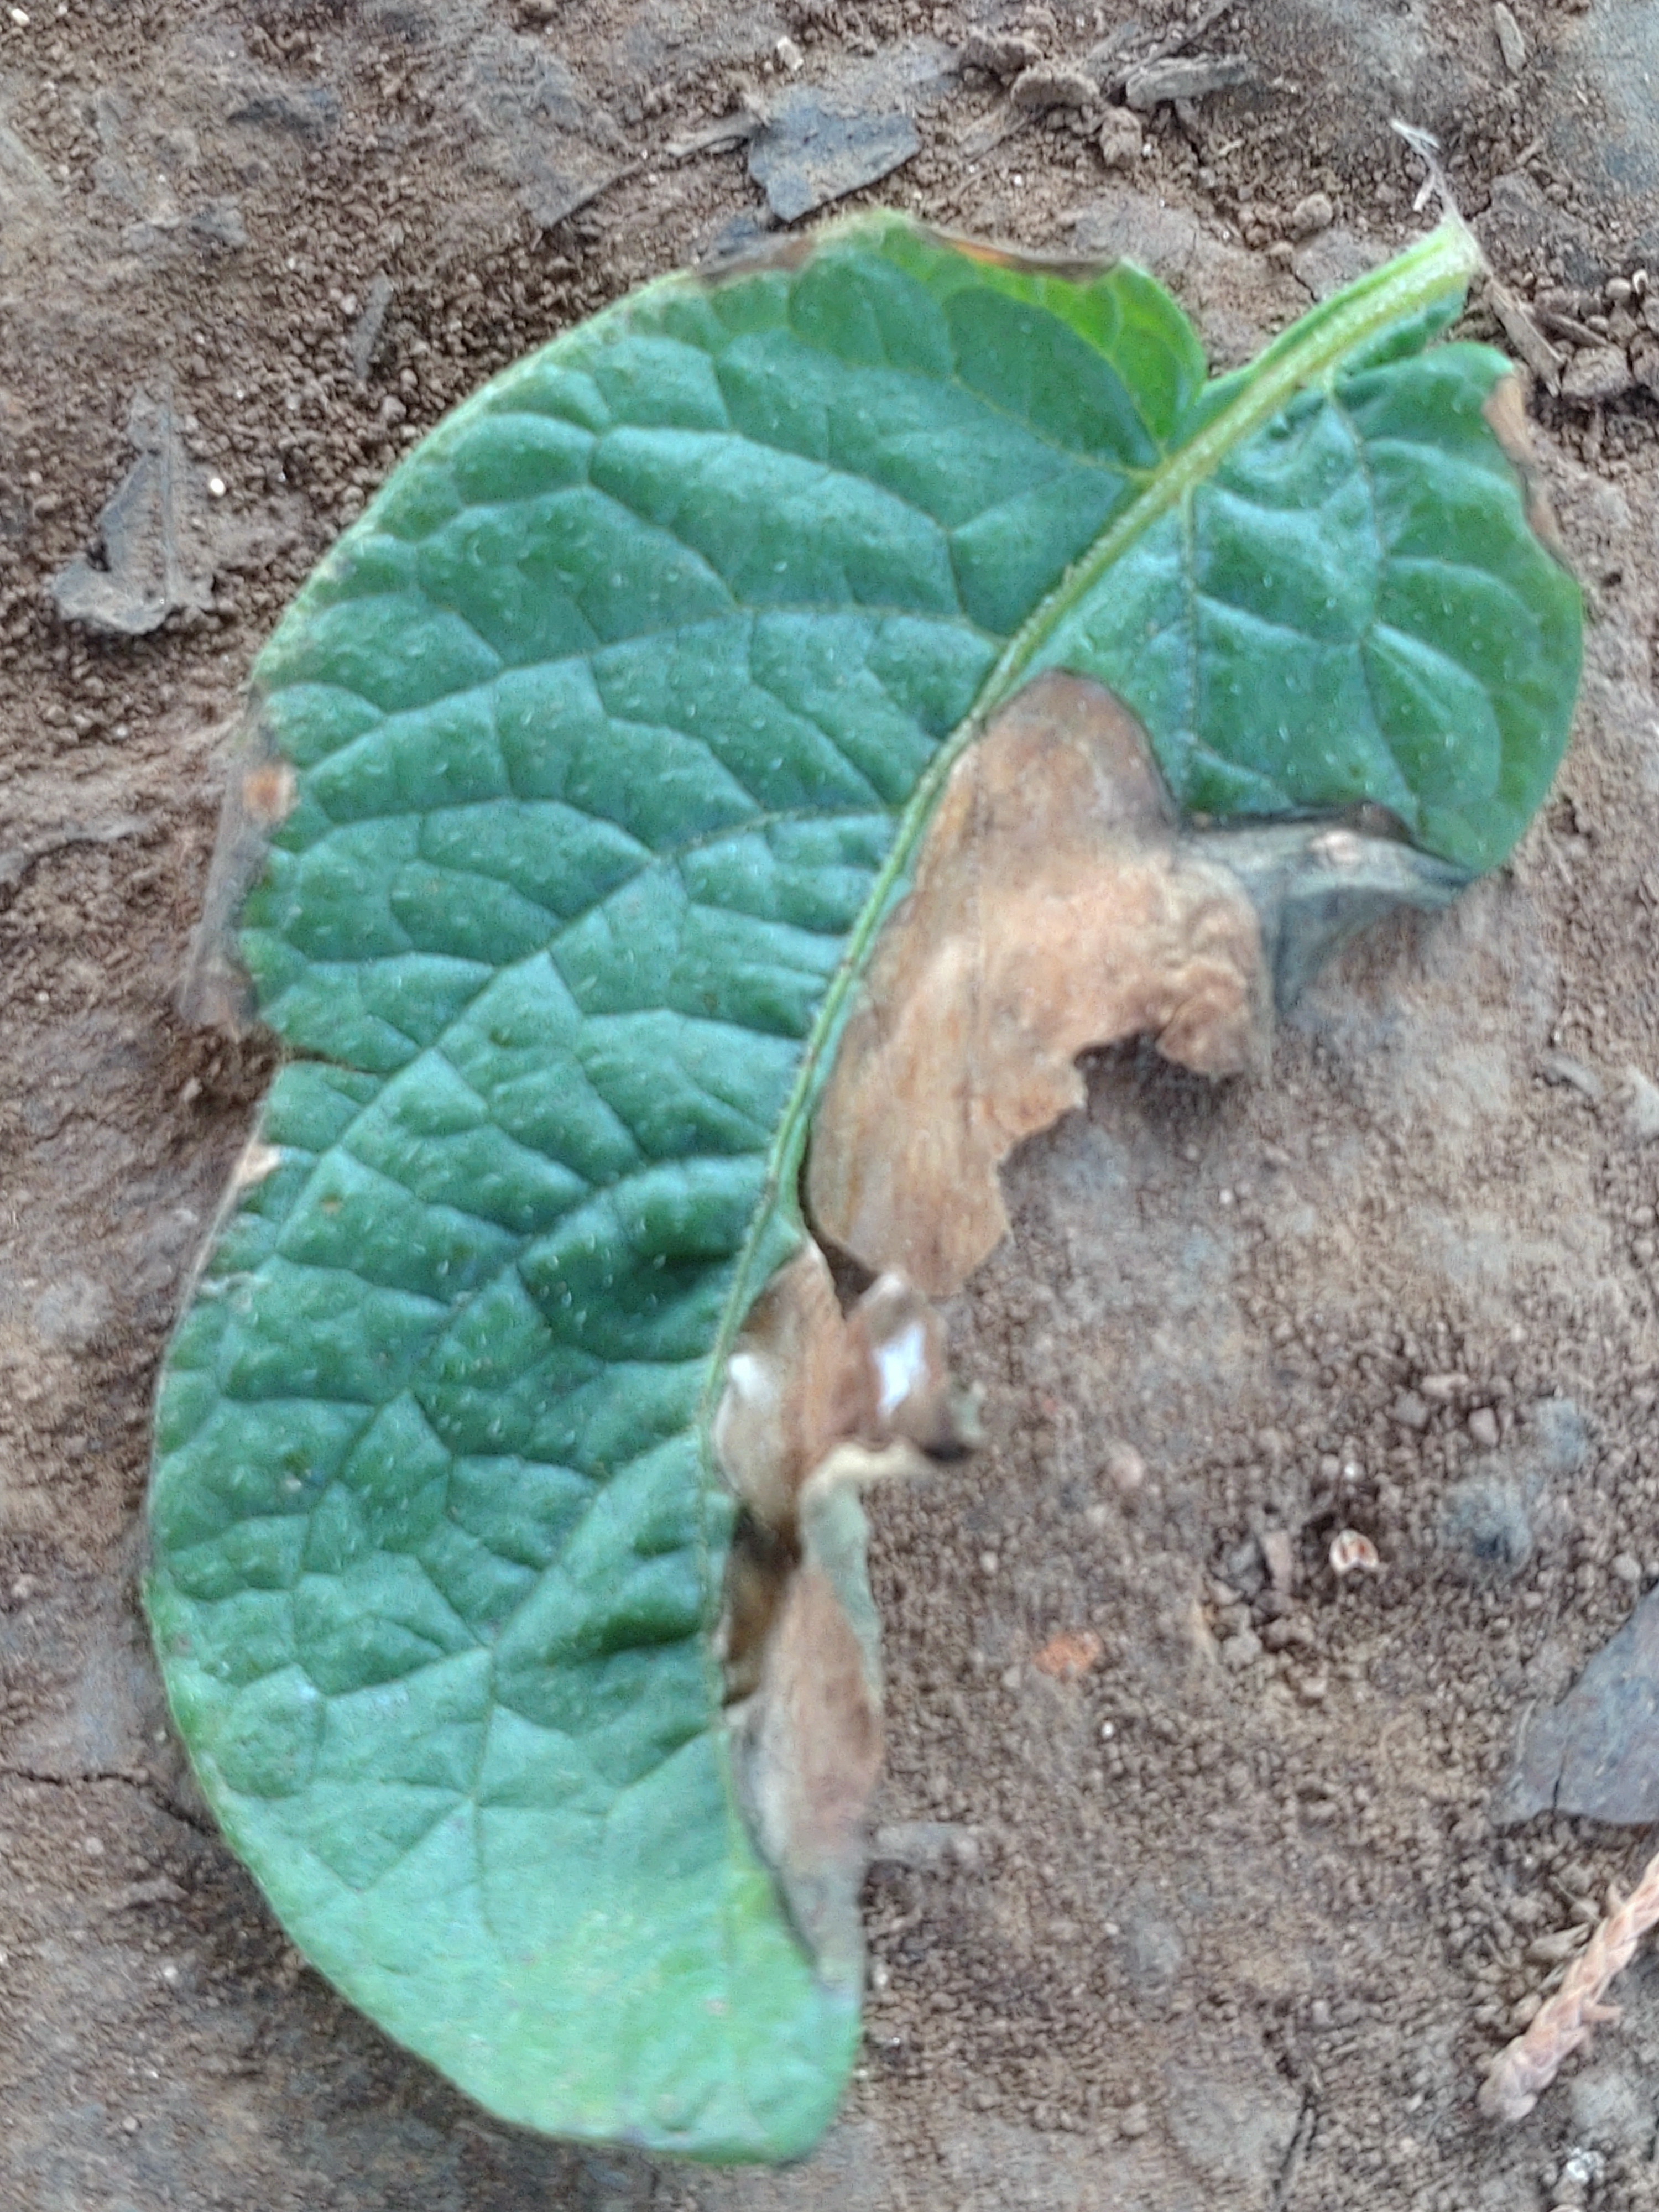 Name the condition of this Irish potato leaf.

early blight
